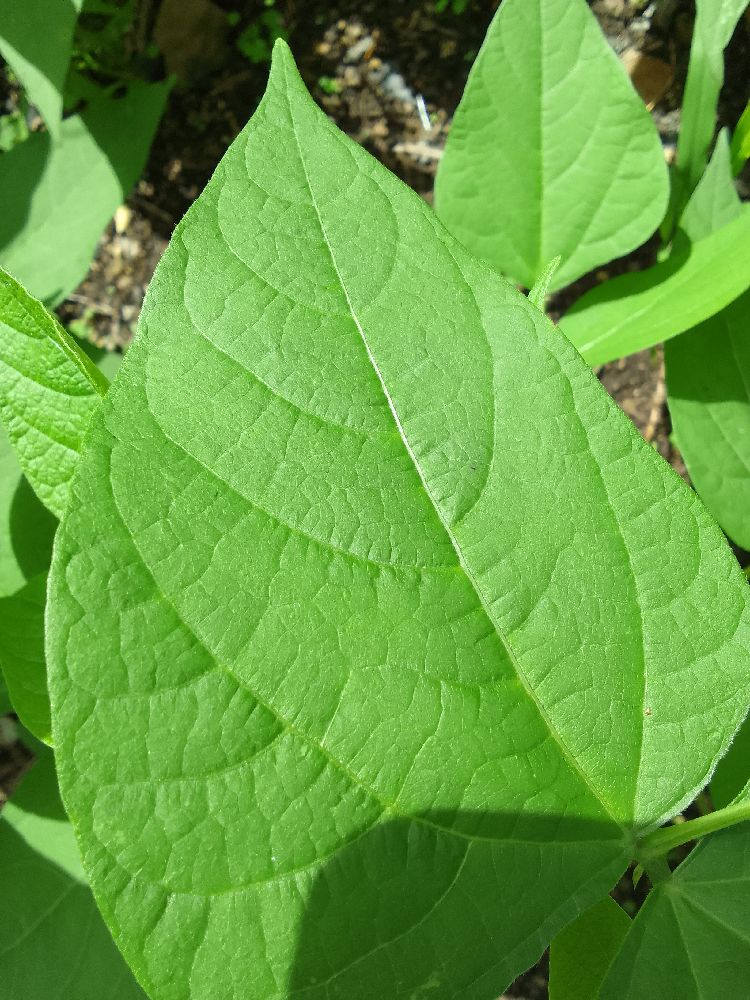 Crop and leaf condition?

common bean, healthy
